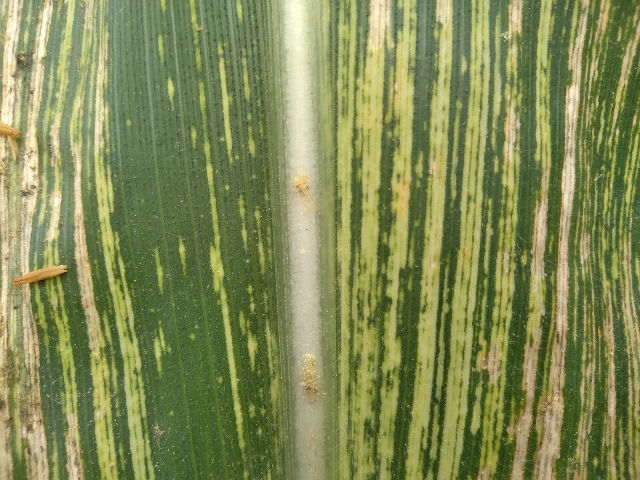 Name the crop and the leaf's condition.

maize, maize streak virus
